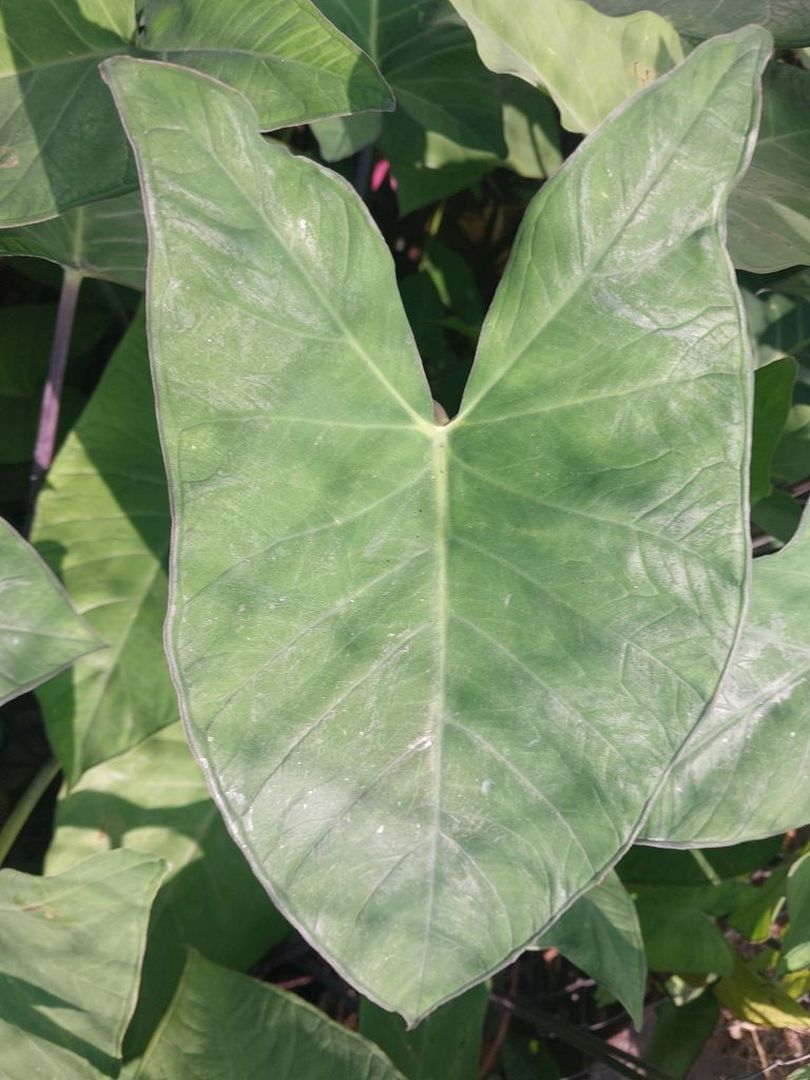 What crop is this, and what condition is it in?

taro, healthy
